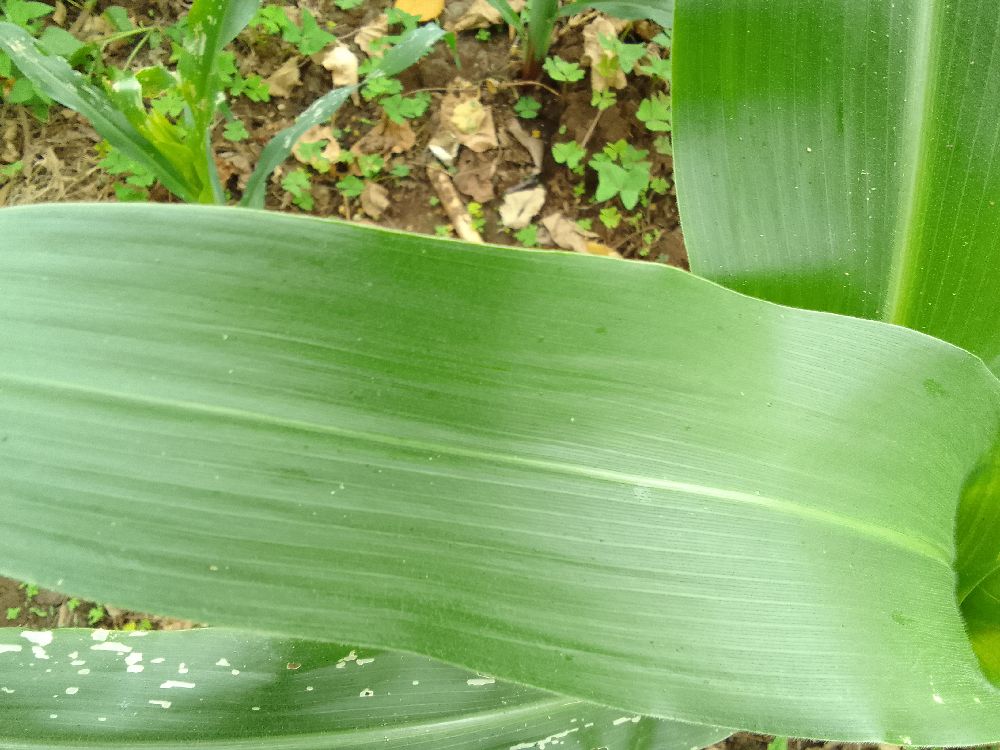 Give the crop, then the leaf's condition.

maize, healthy
